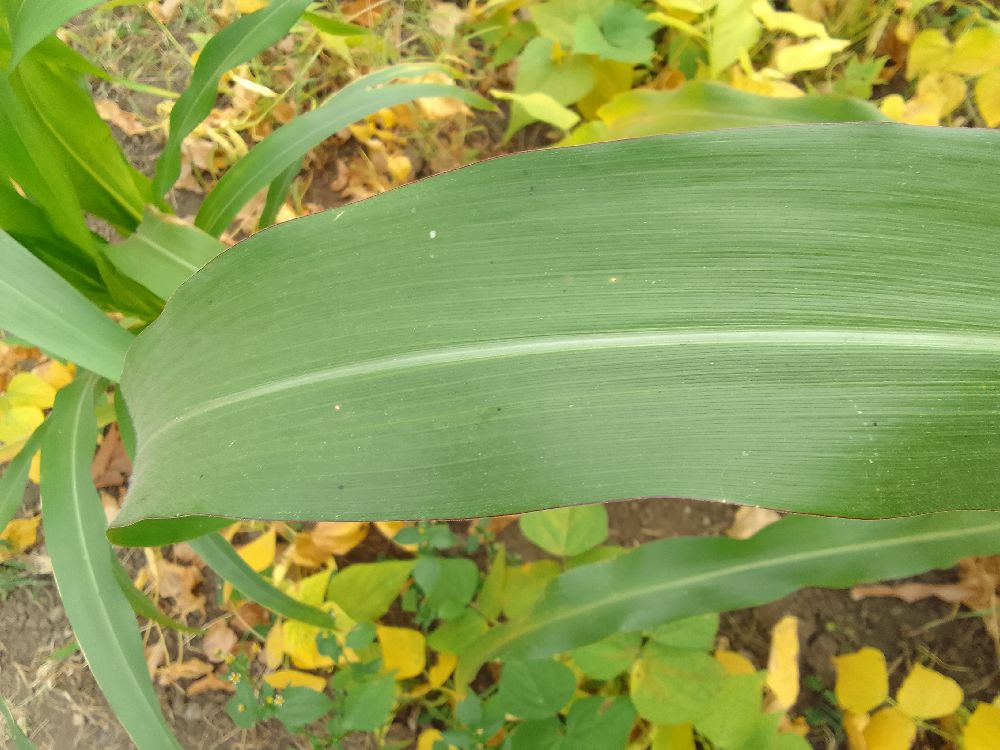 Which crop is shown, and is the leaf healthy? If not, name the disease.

maize, healthy
